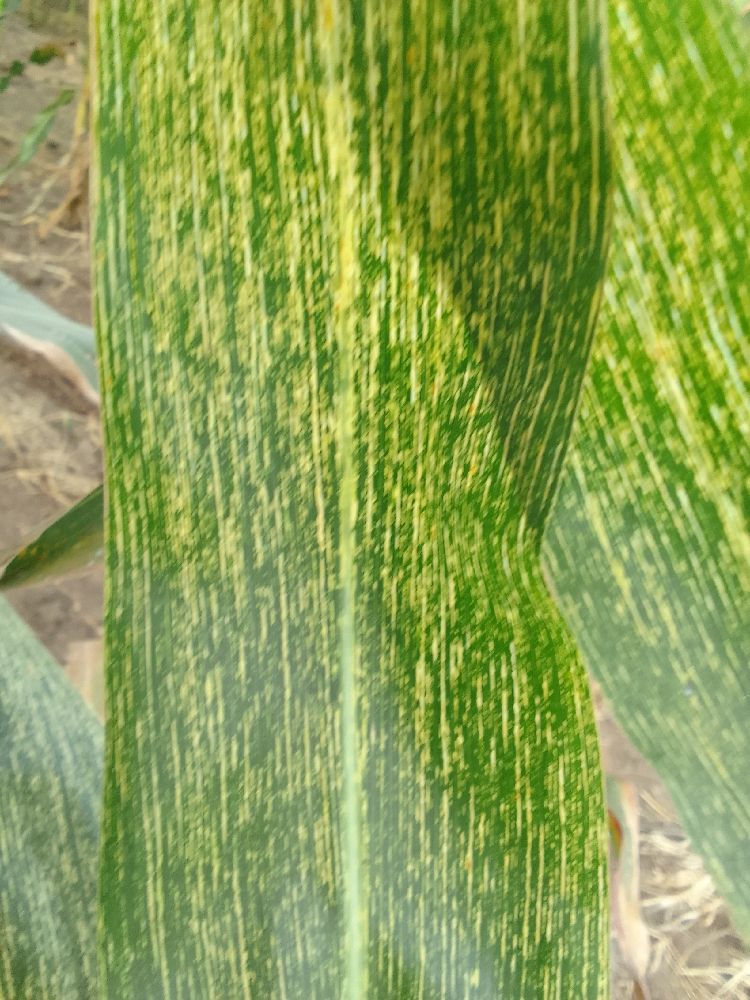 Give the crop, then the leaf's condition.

maize, maize streak virus
